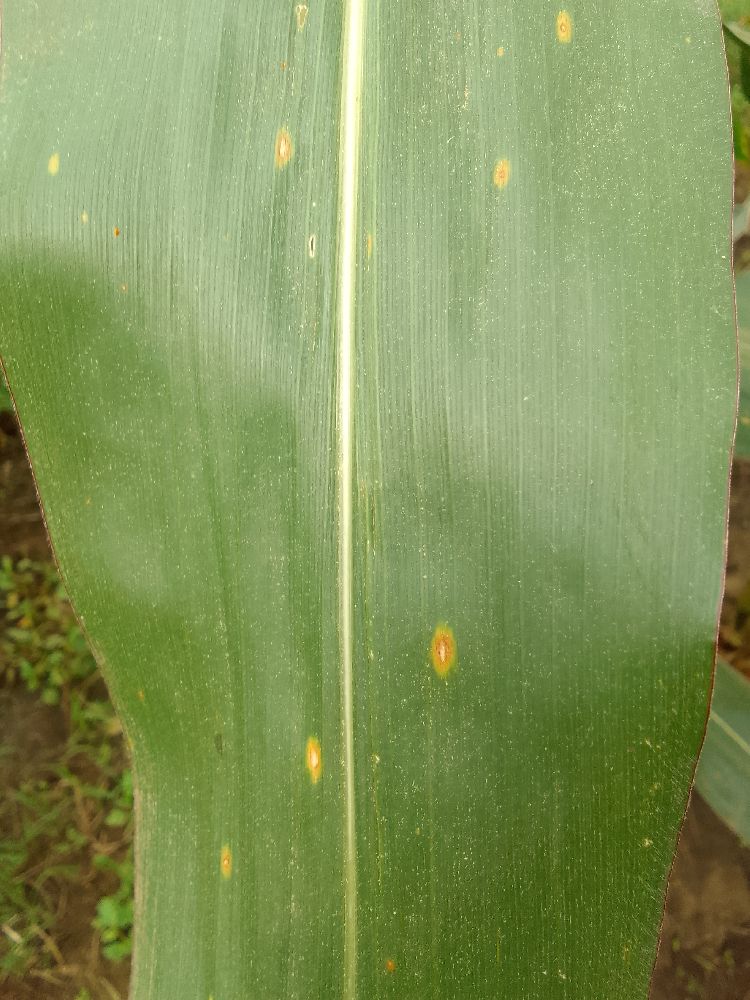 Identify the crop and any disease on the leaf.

maize, healthy
